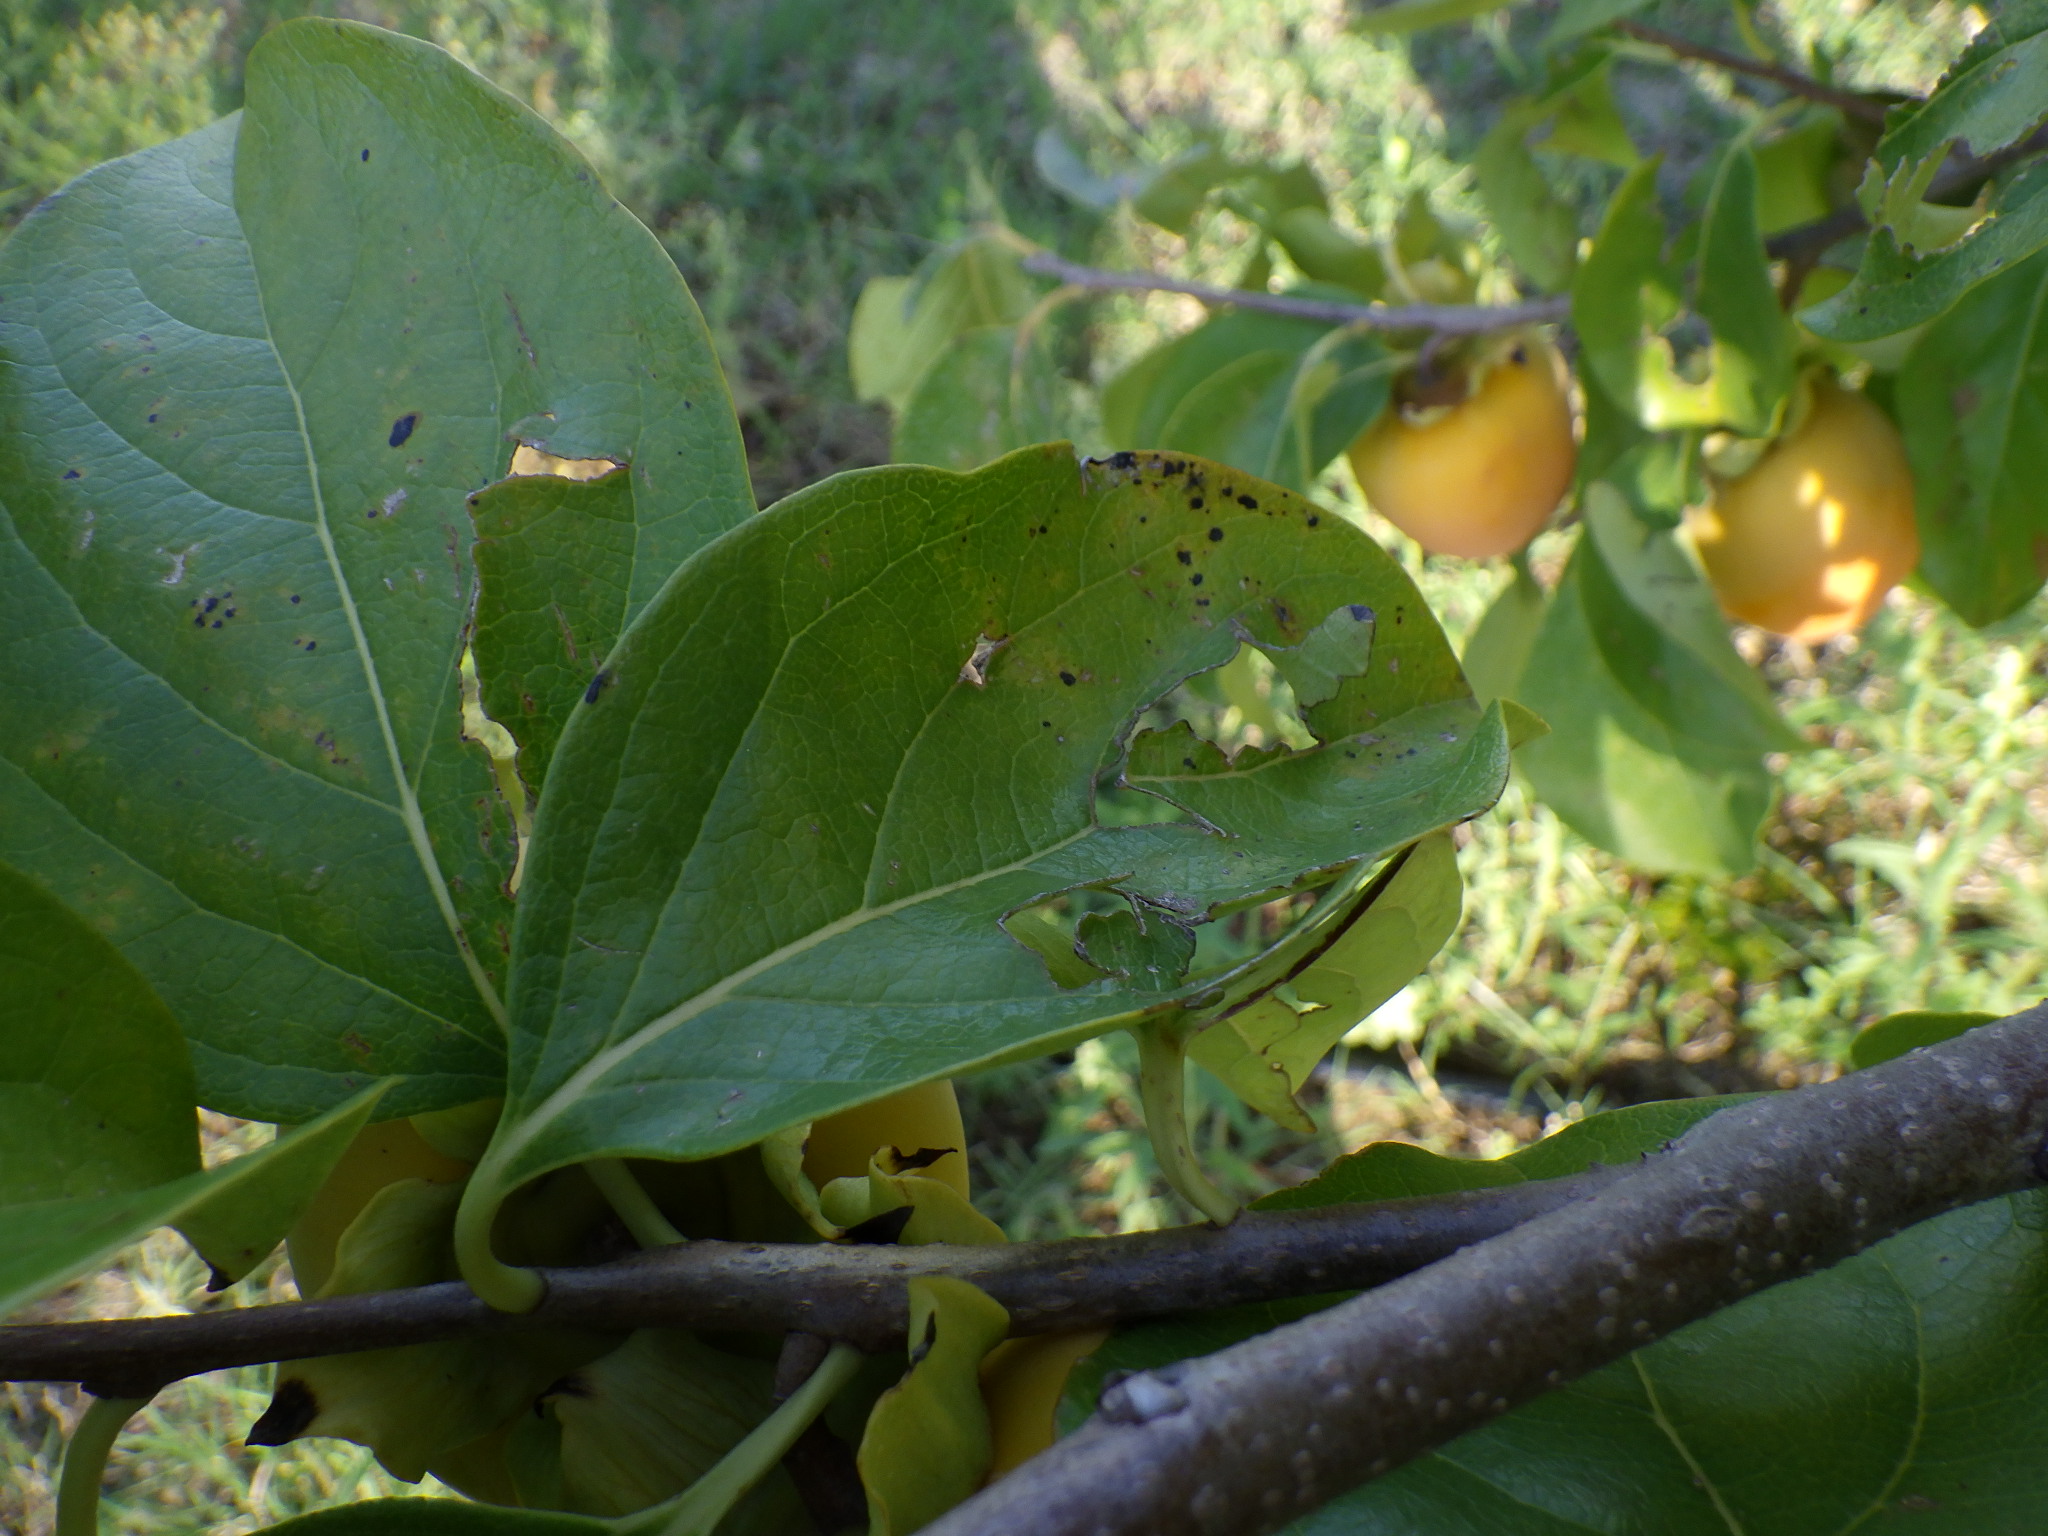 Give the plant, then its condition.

persimmon, anthracnose, mechanical damage
